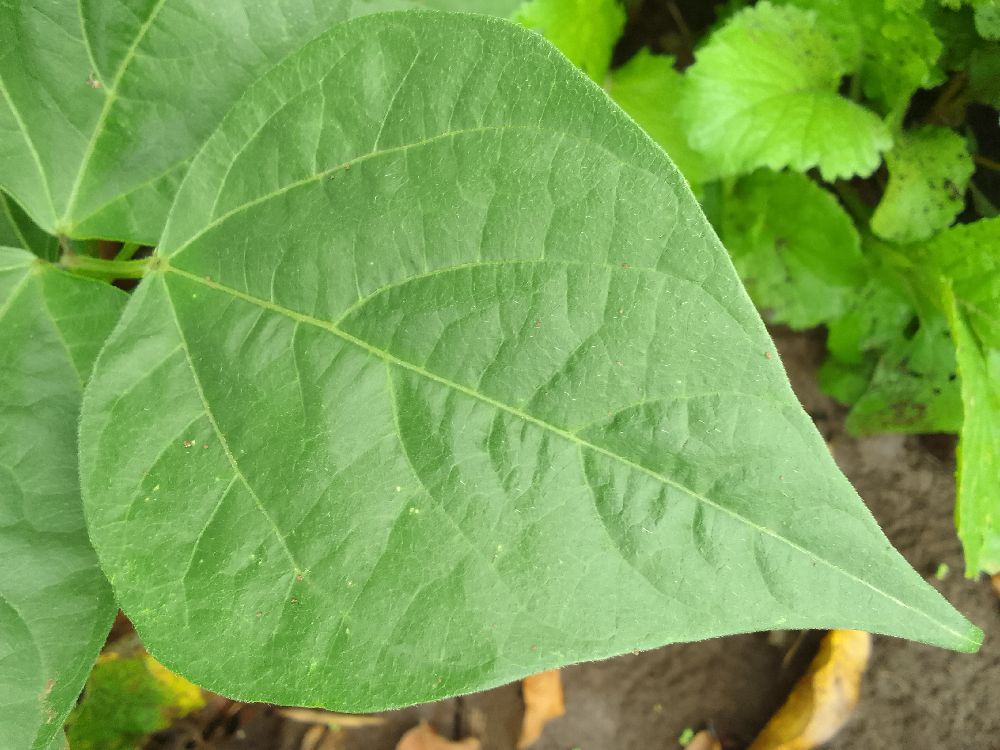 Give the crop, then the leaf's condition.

common bean, healthy
